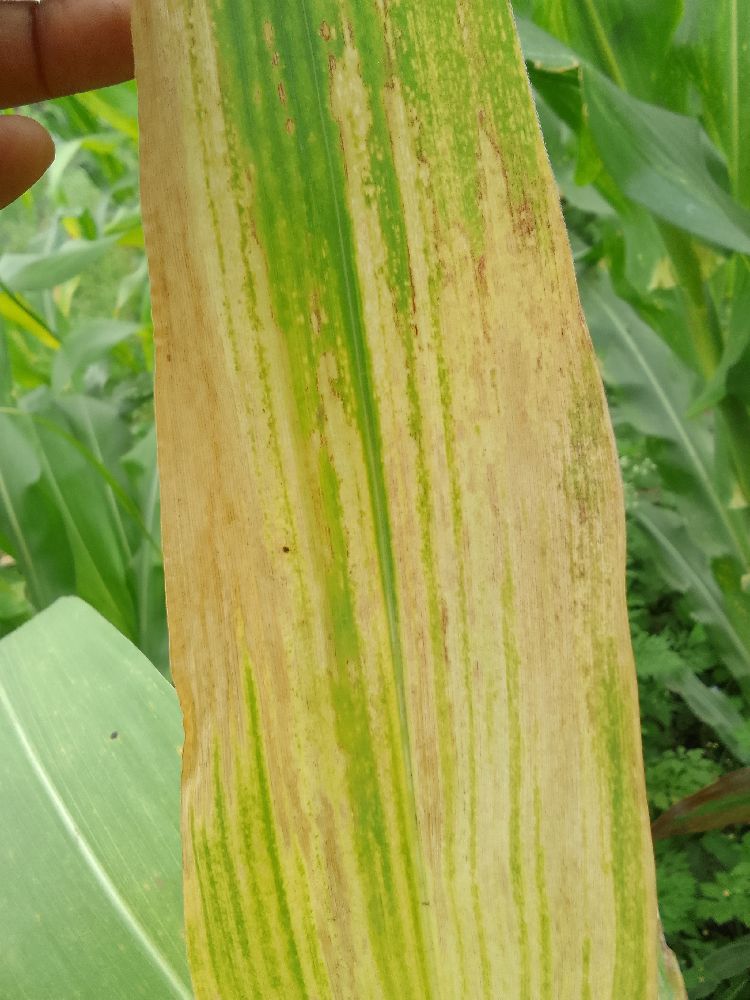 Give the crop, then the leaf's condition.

maize, maize lethal necrosis
